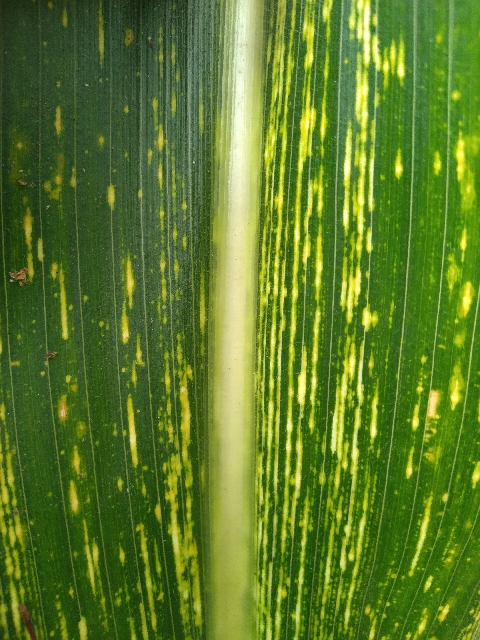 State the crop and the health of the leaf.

maize, maize streak virus
